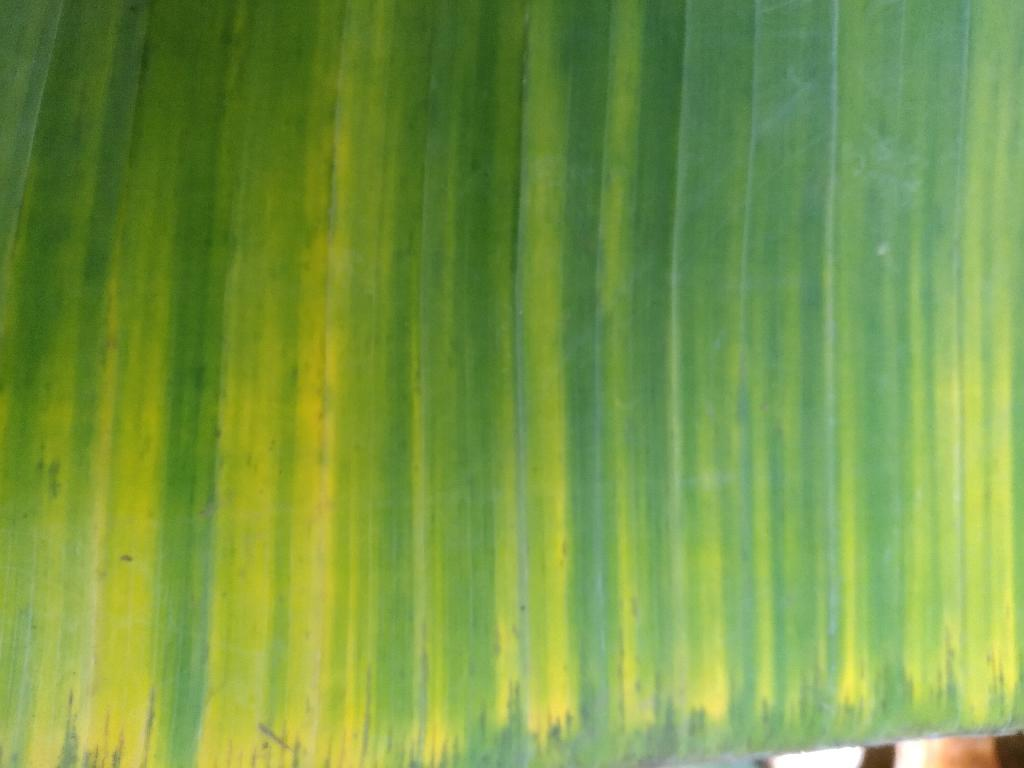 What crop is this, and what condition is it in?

banana, fusarium wilt race 1
